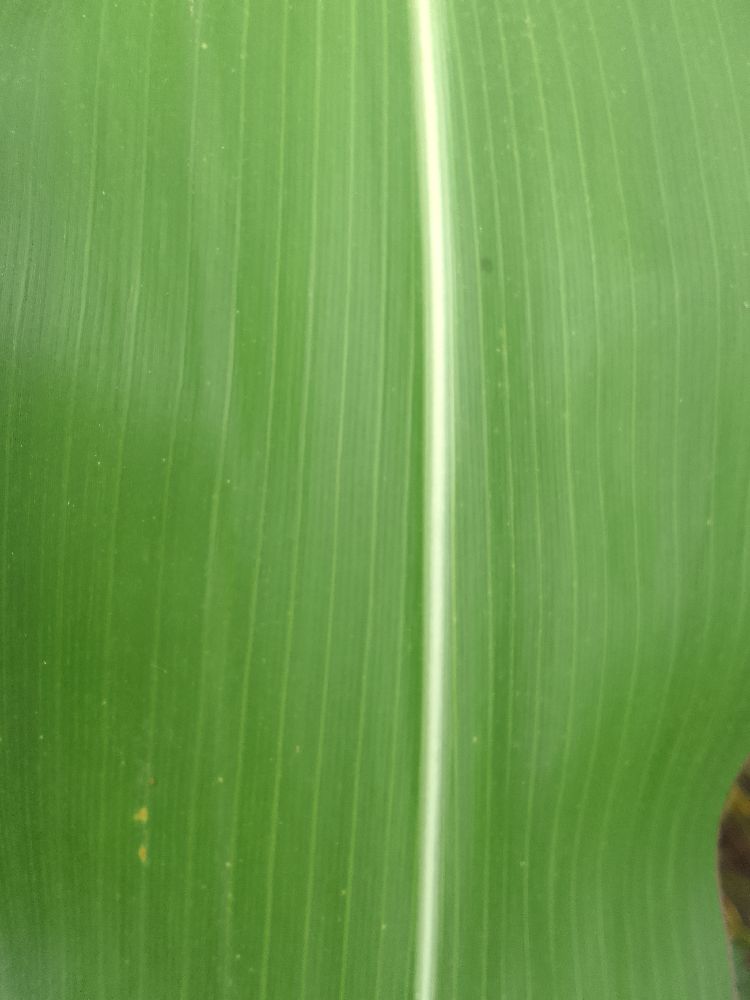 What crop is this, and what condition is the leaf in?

maize, healthy
